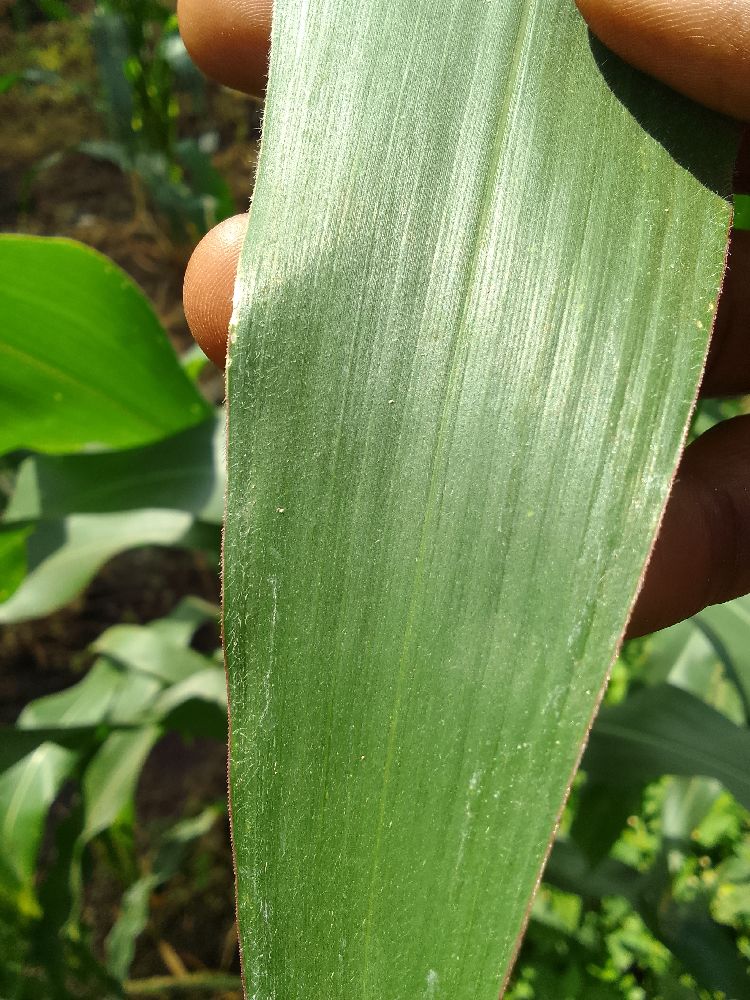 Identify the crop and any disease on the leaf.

maize, healthy
